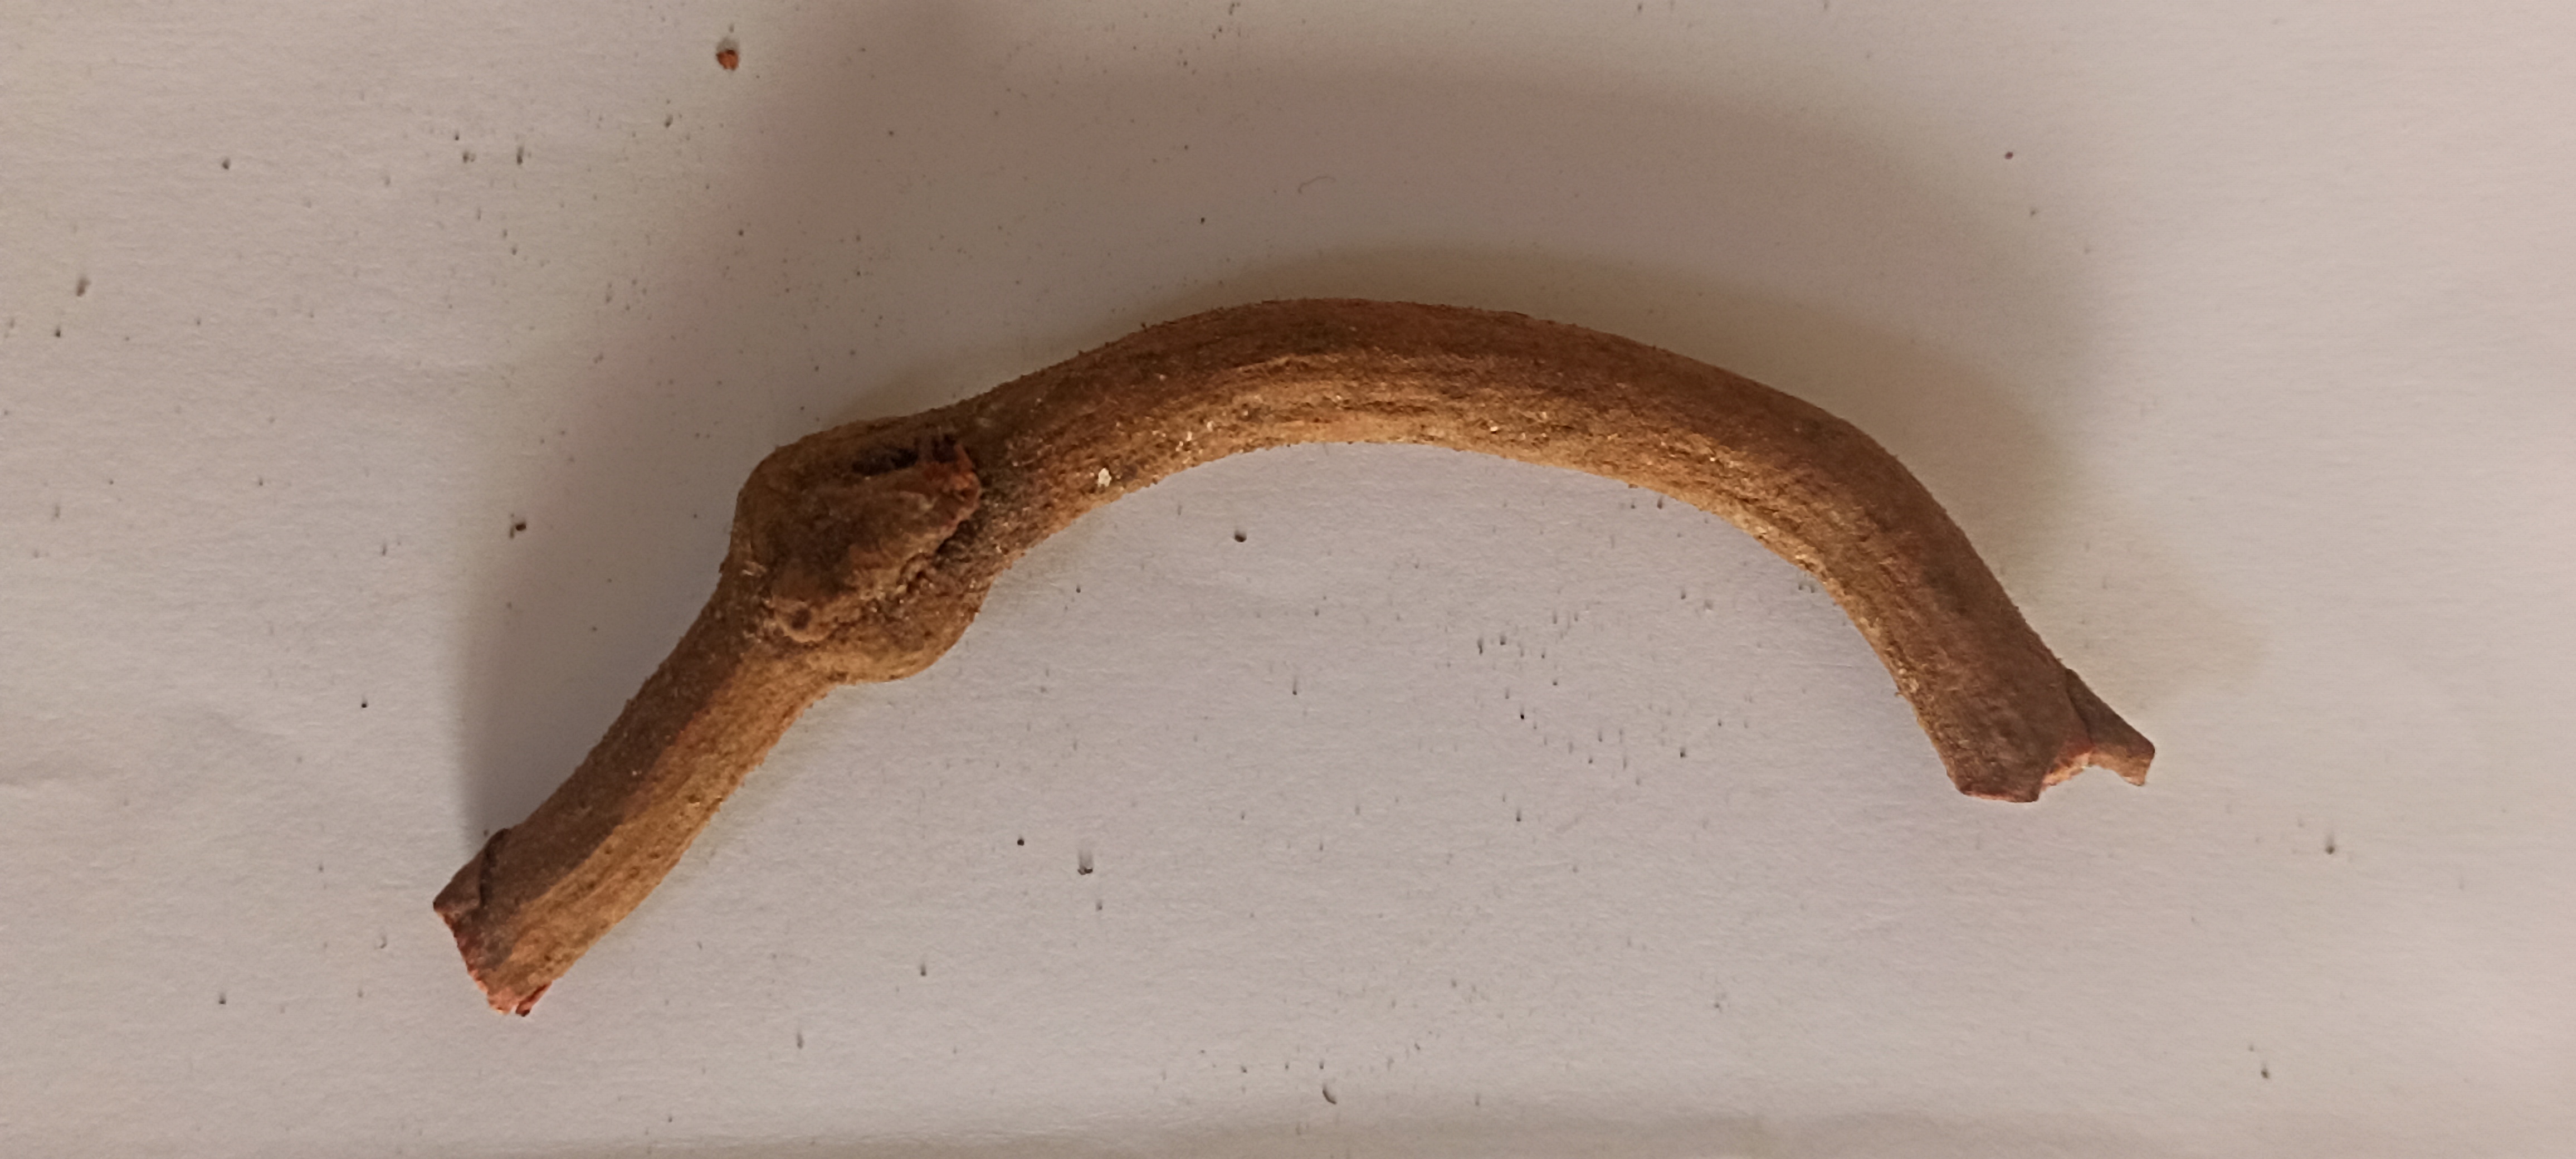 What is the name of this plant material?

manjistha
